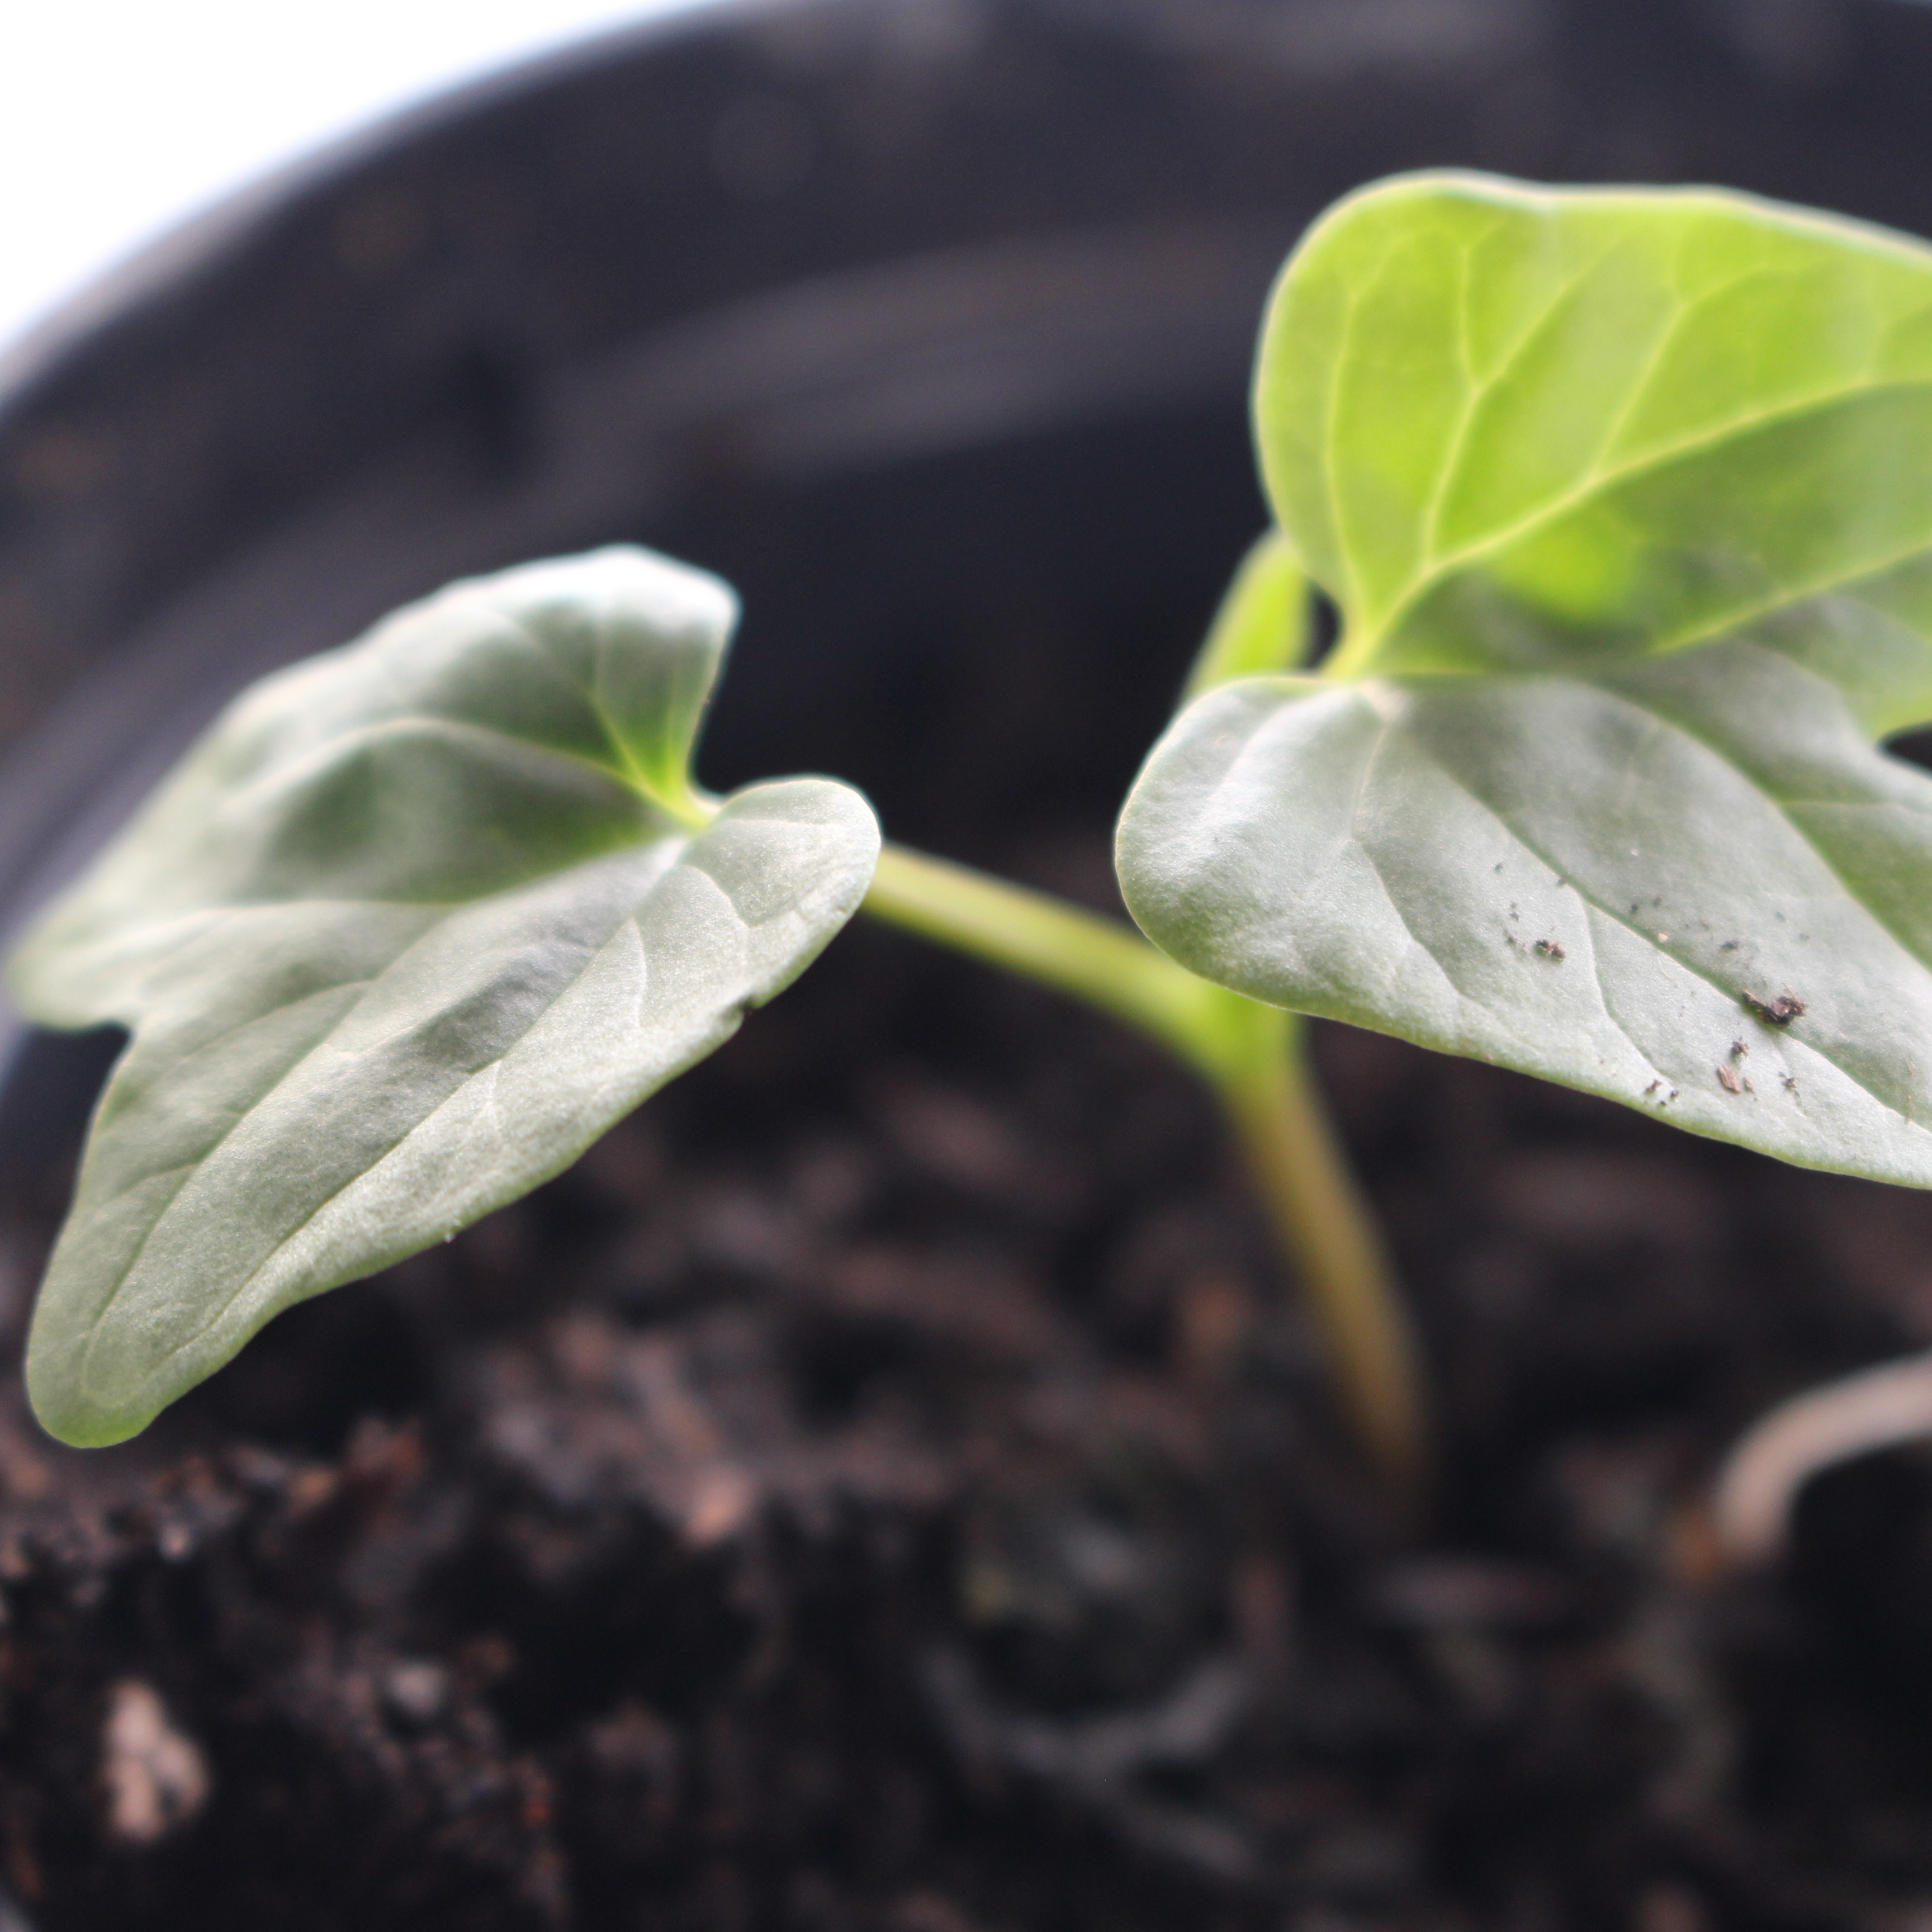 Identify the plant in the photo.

Convolvulus arvensis
